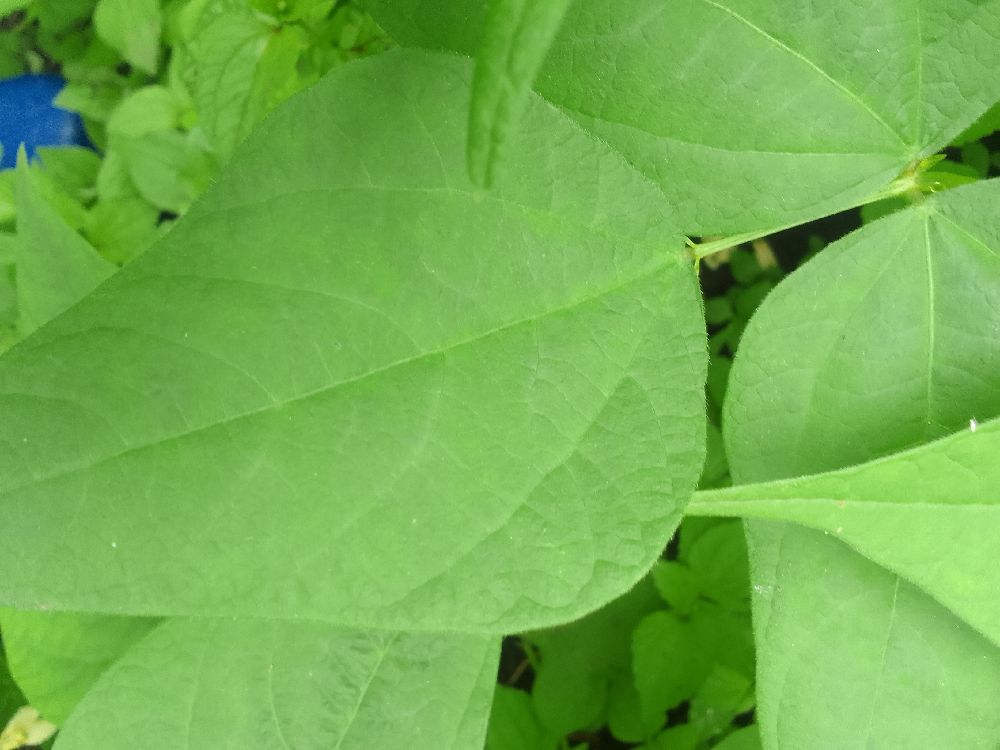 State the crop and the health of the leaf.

common bean, healthy
